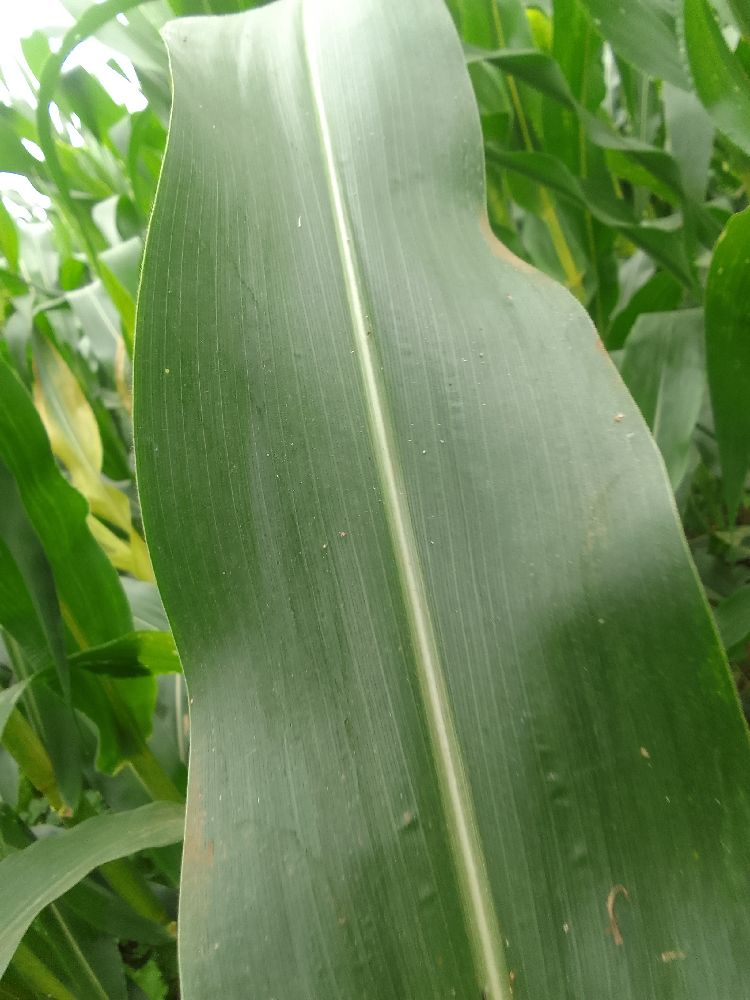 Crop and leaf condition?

maize, healthy
